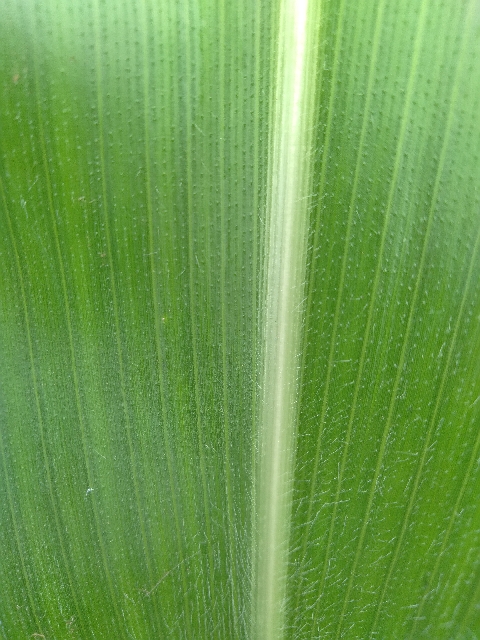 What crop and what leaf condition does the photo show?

maize, healthy
